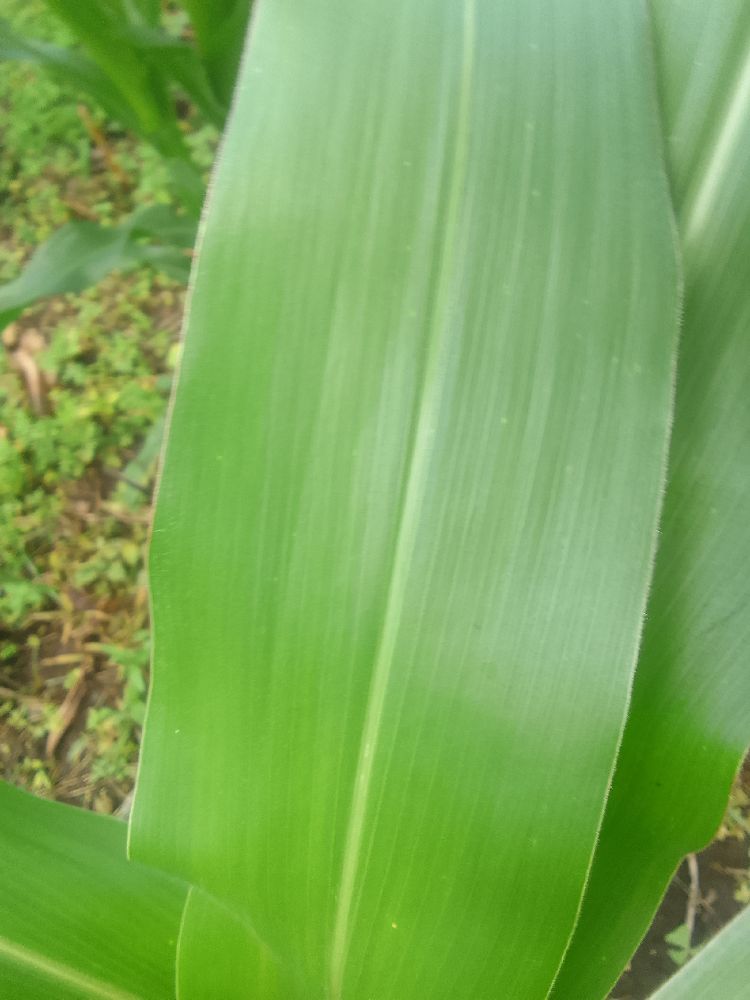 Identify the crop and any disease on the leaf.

maize, healthy
